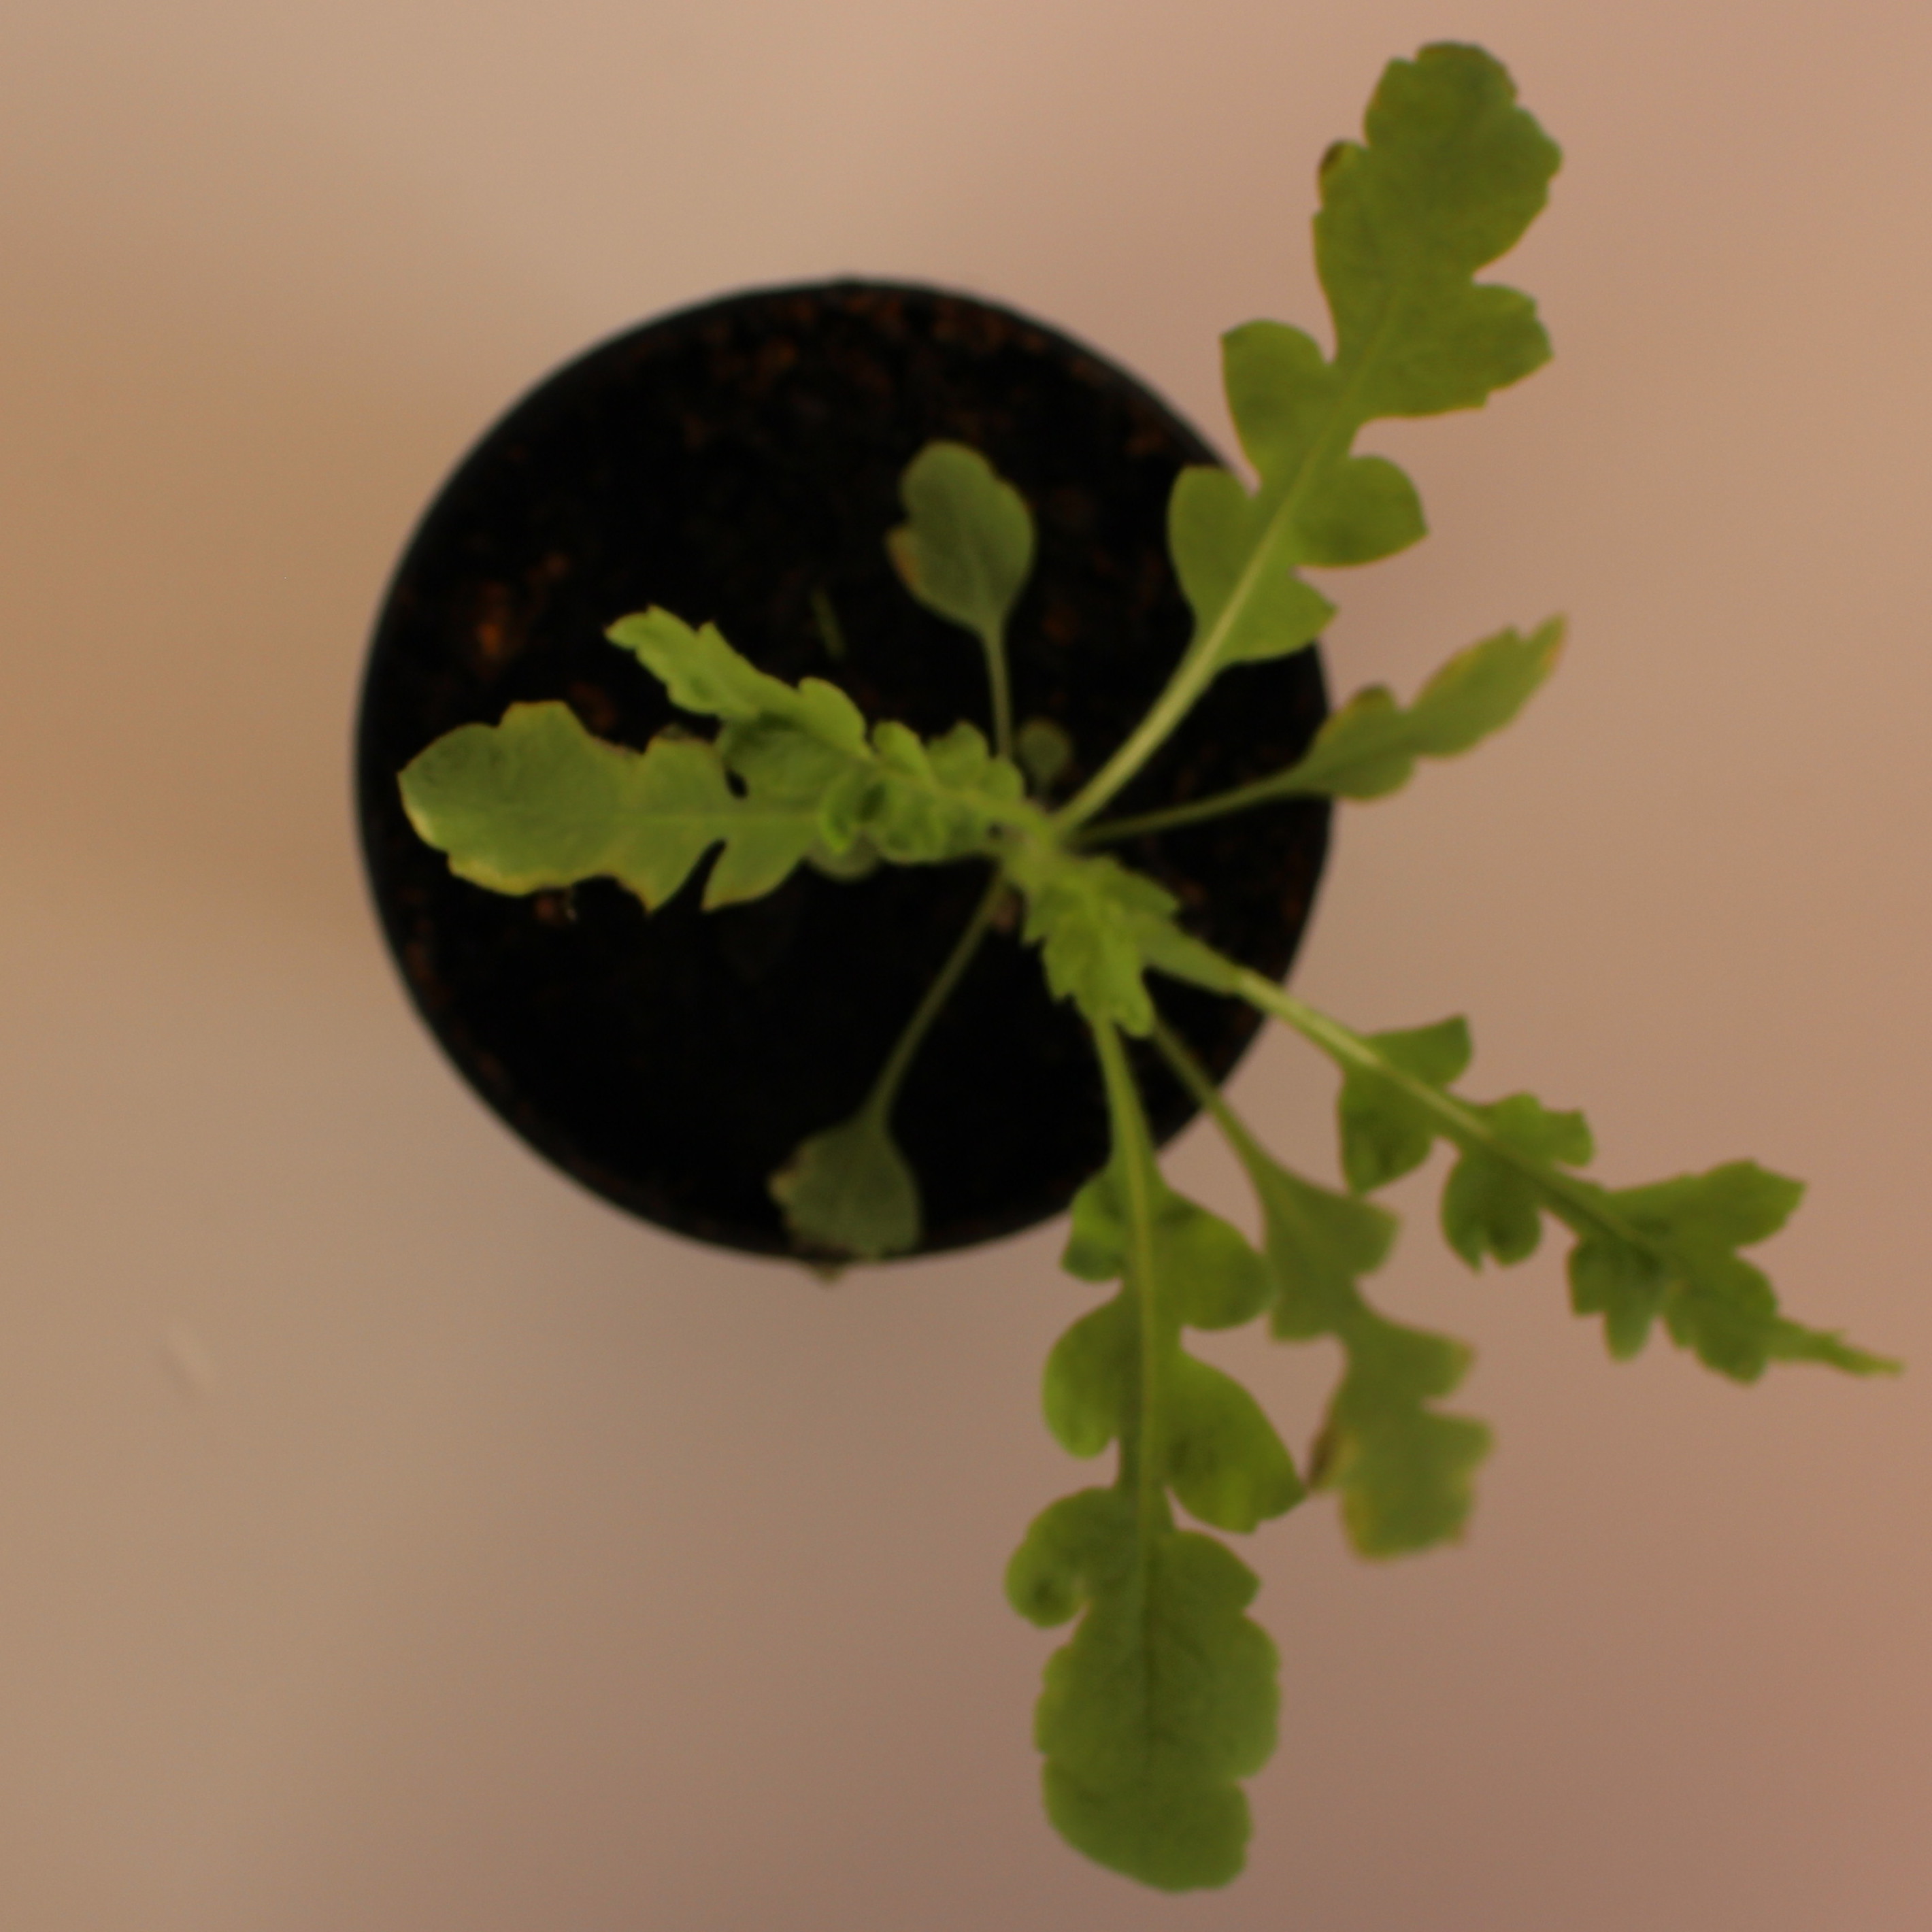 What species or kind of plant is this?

Papaver rhoeas
